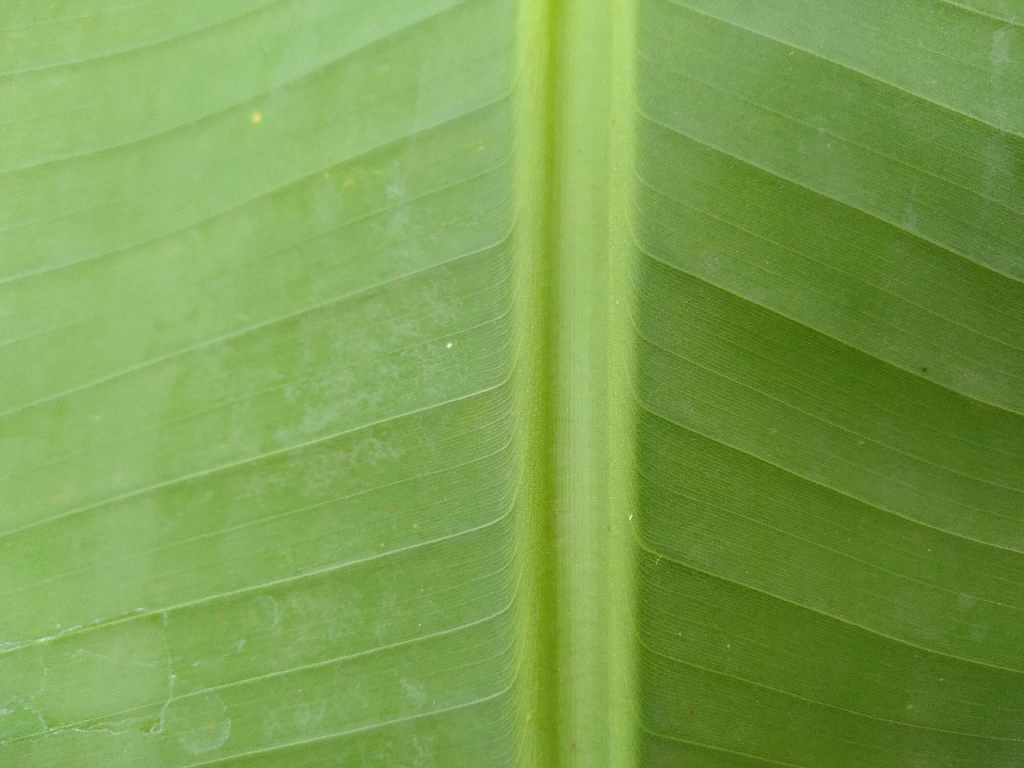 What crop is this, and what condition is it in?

banana, healthy
